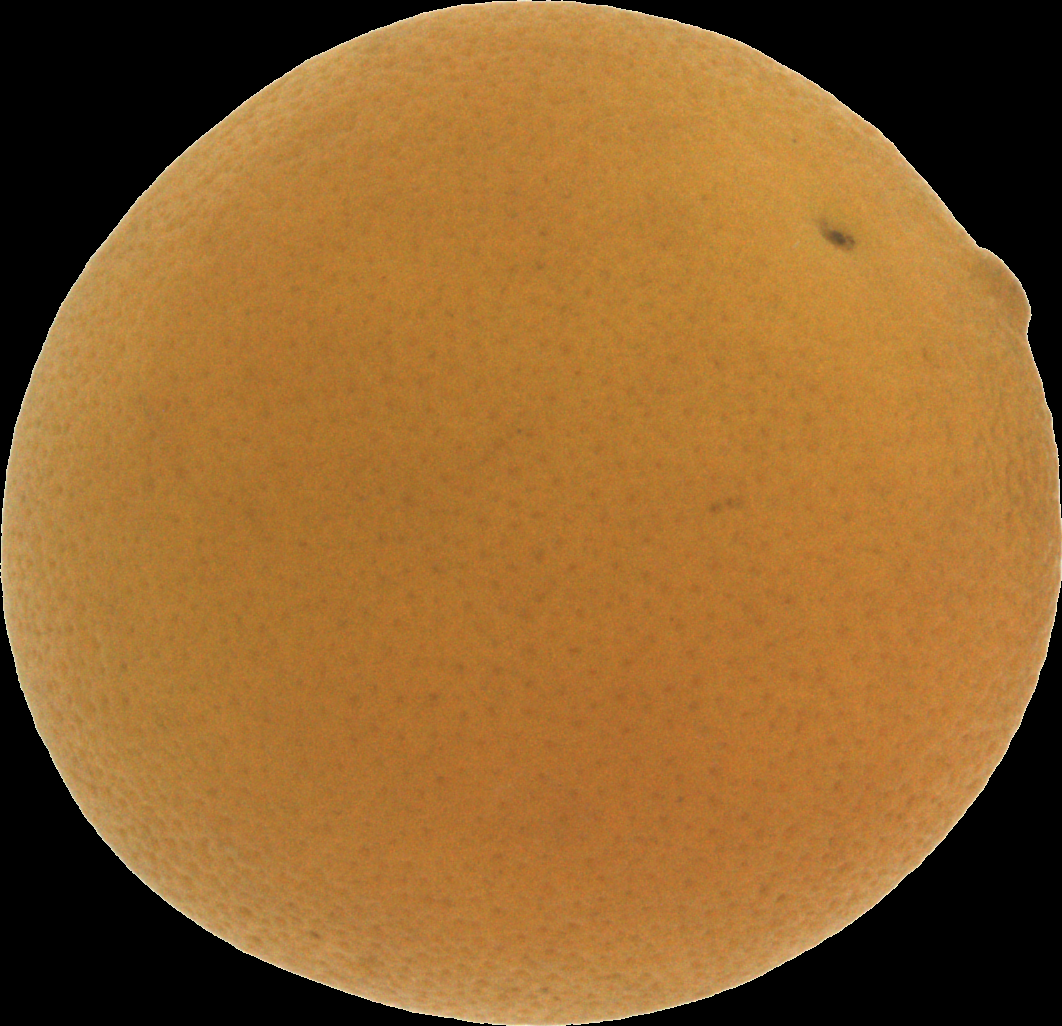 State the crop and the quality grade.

orange, bad
